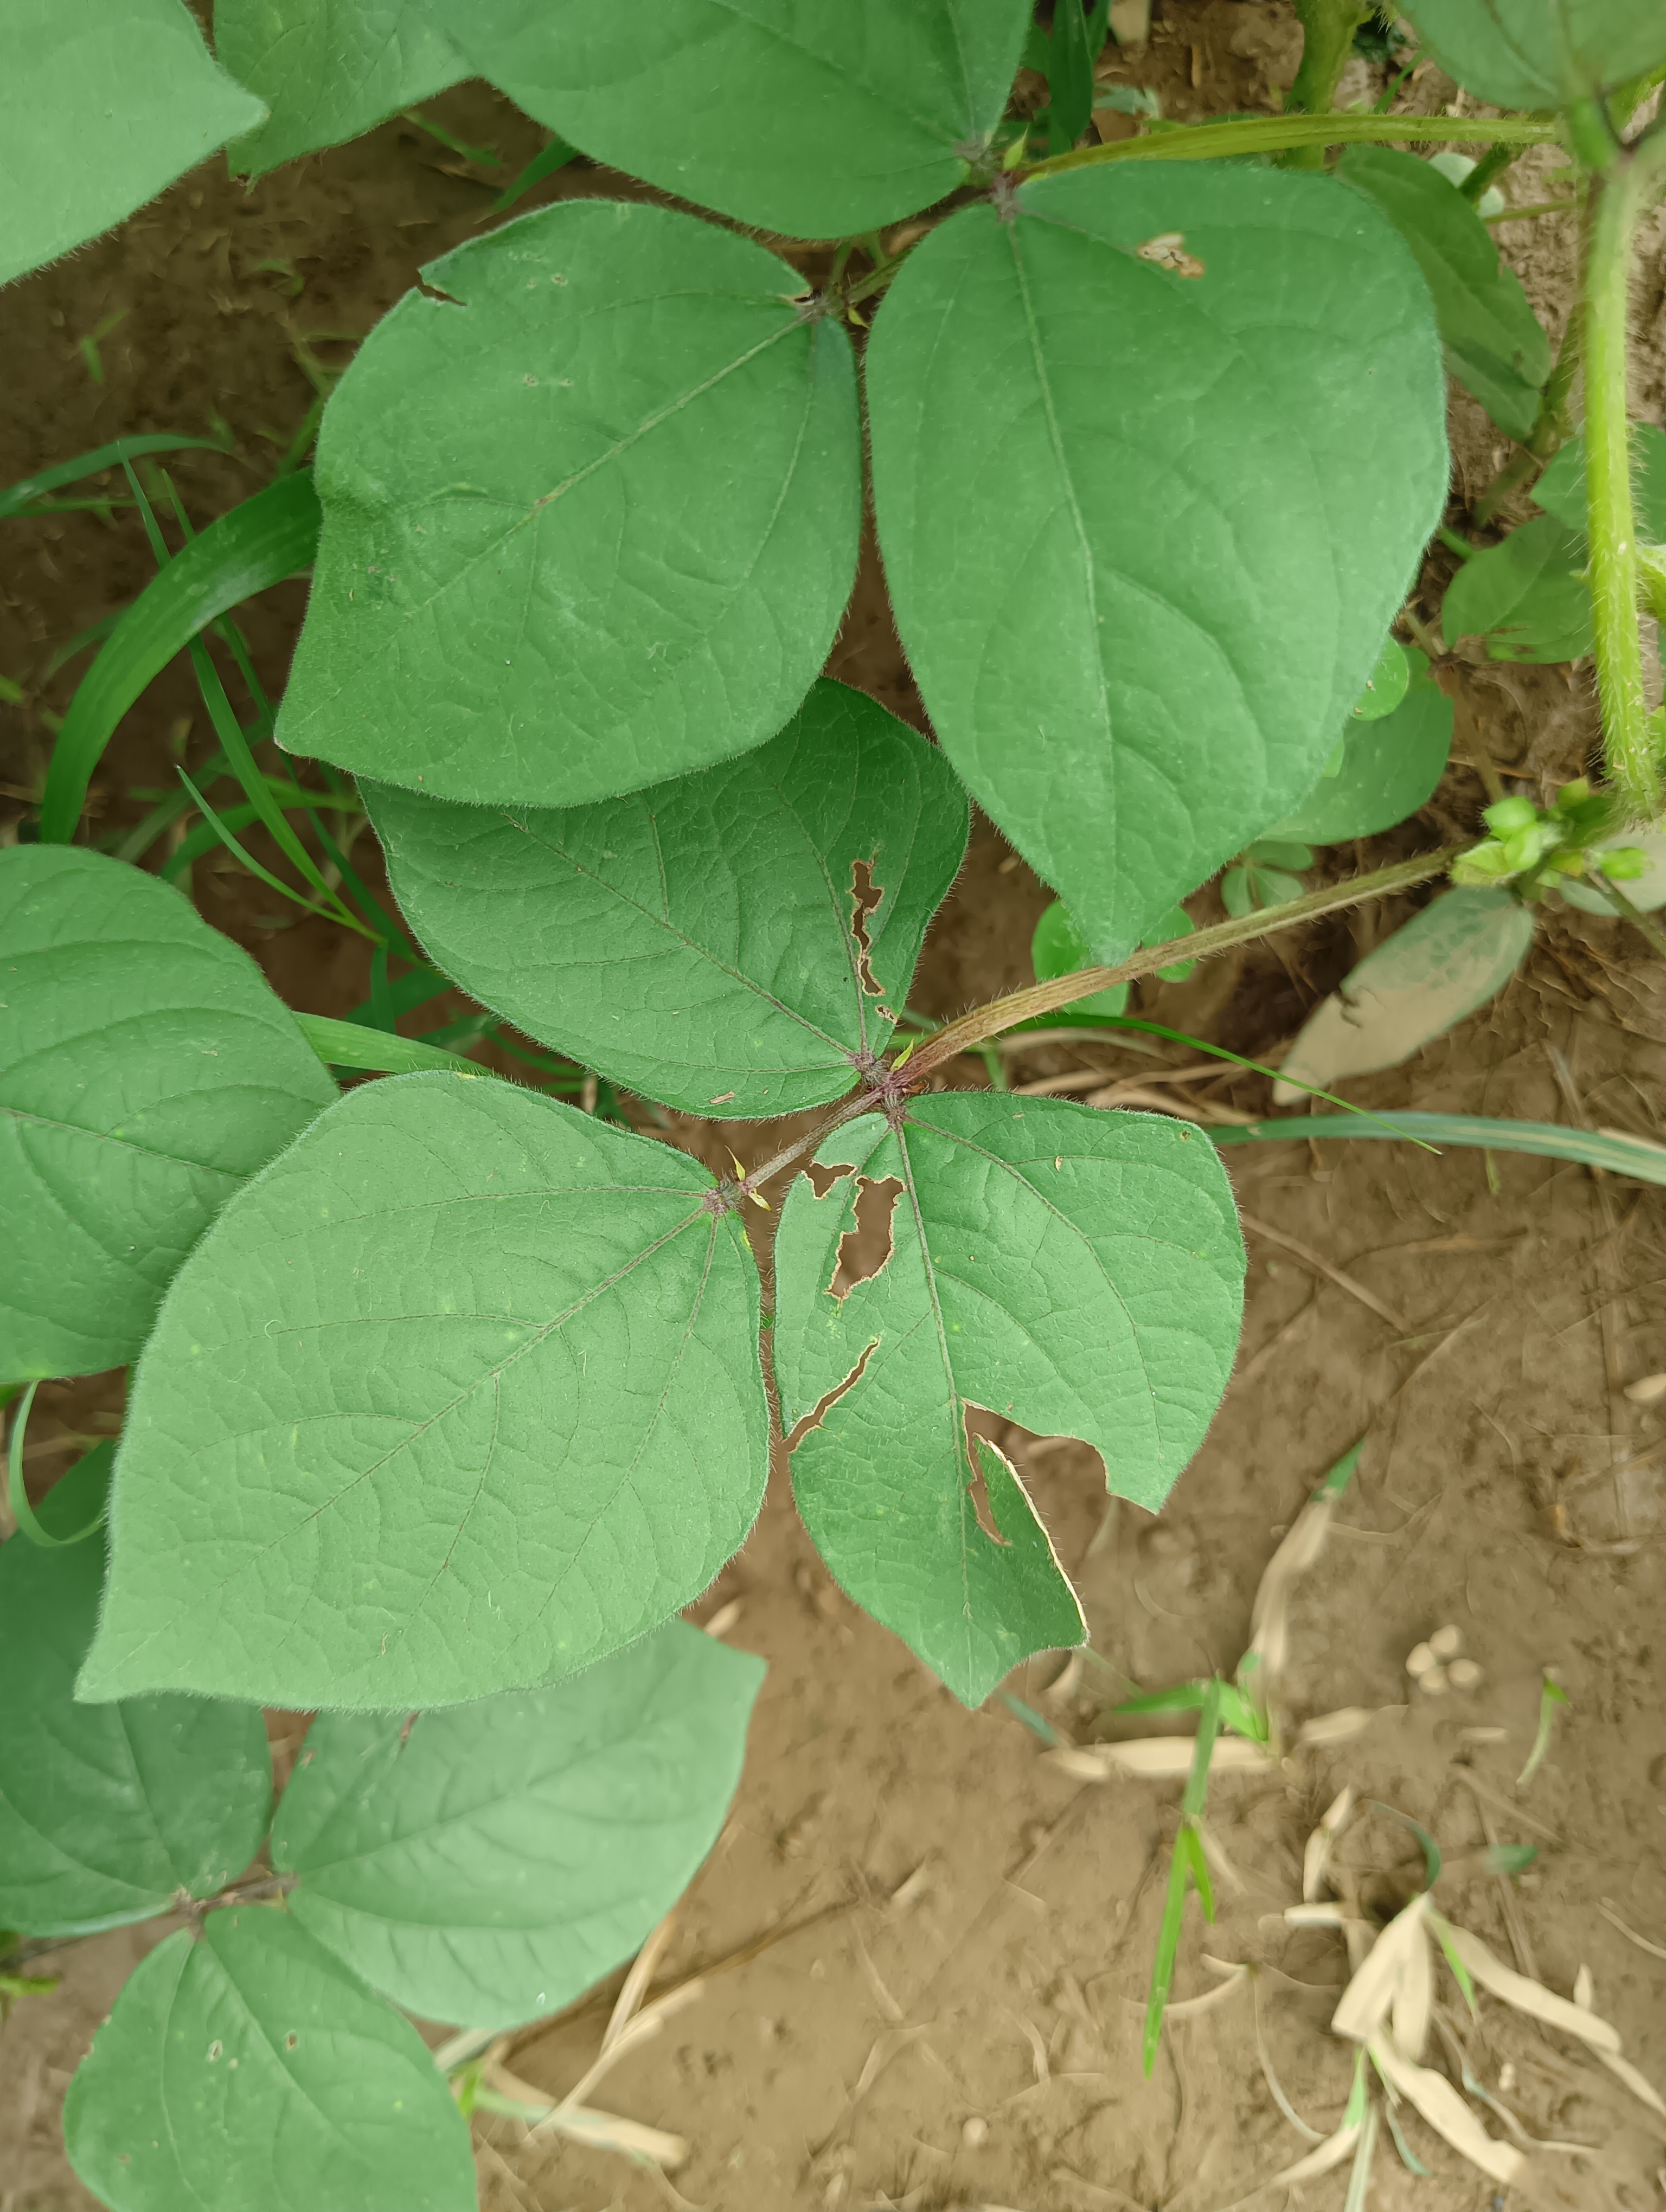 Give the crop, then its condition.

mungbean, healthy
